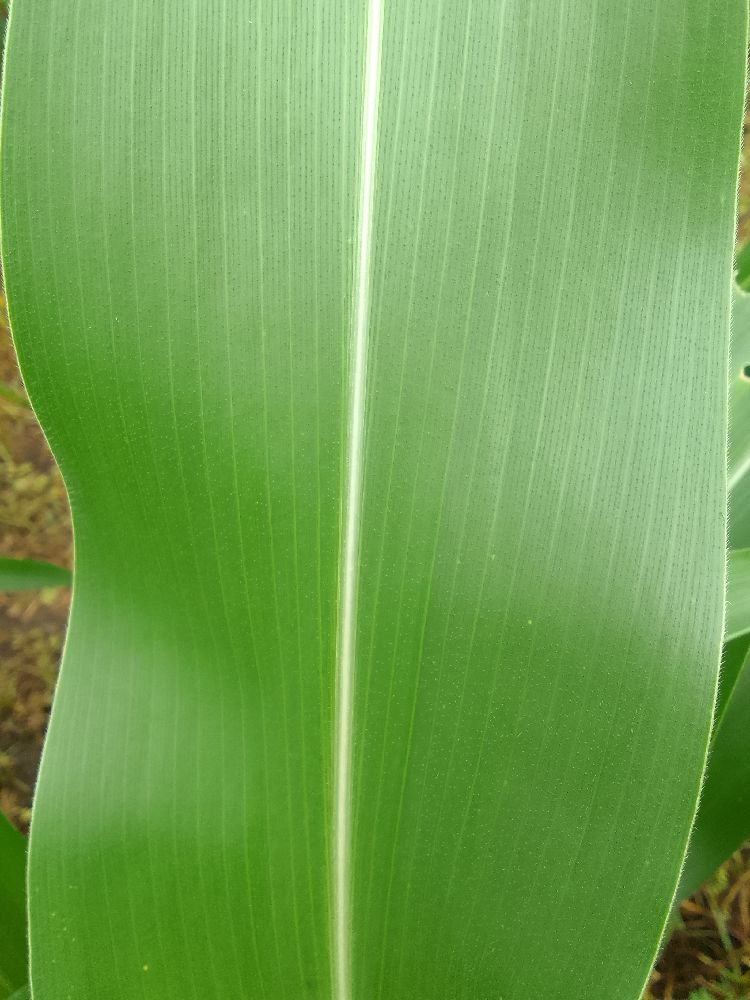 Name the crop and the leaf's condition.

maize, healthy
